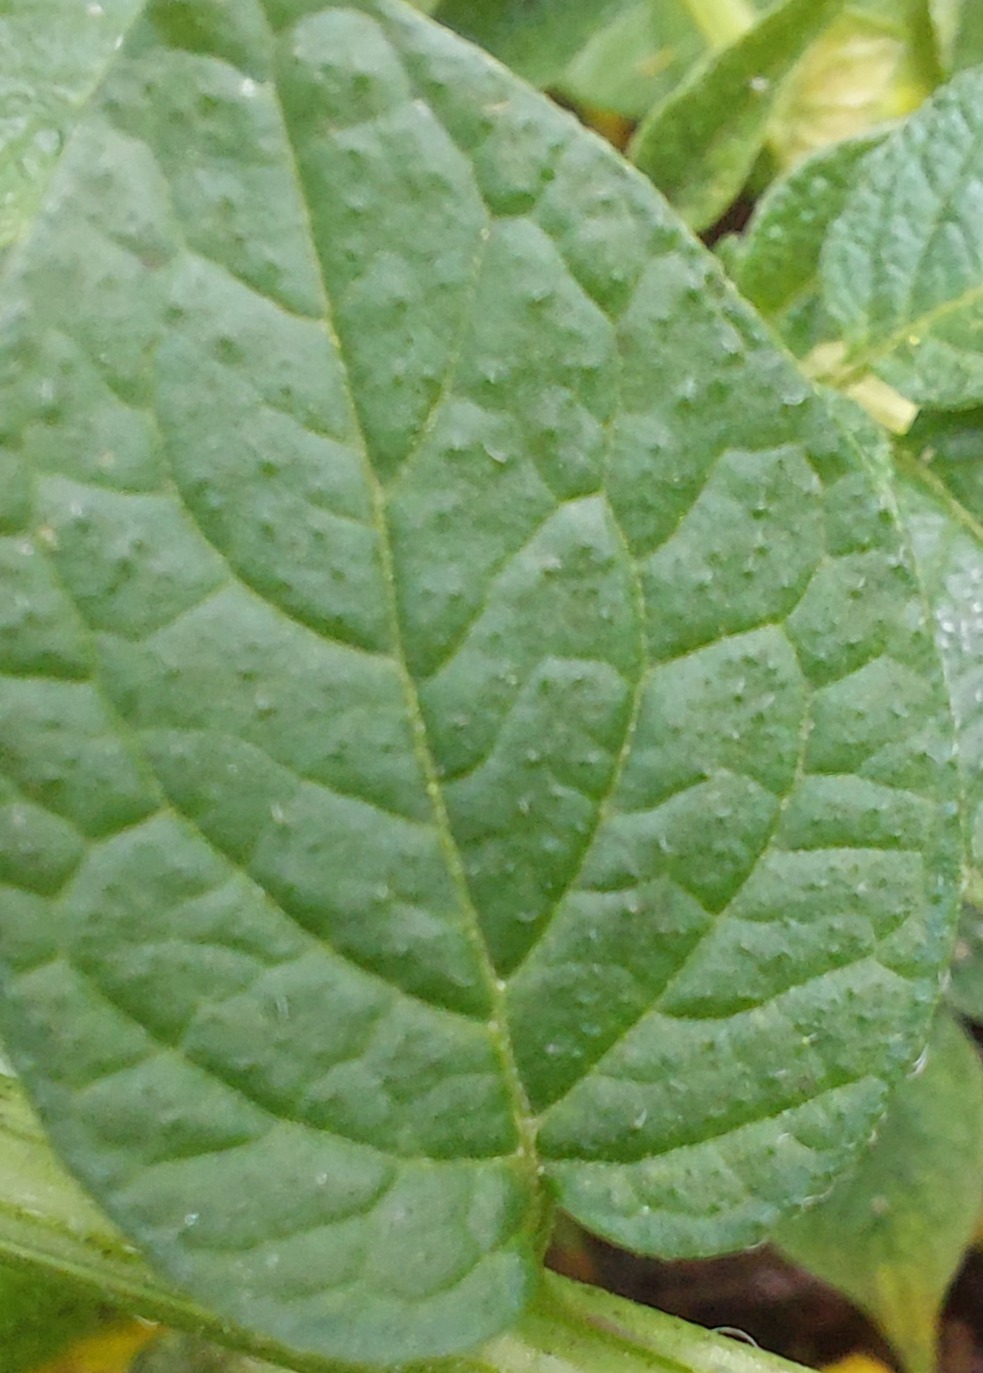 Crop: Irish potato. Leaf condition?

healthy
